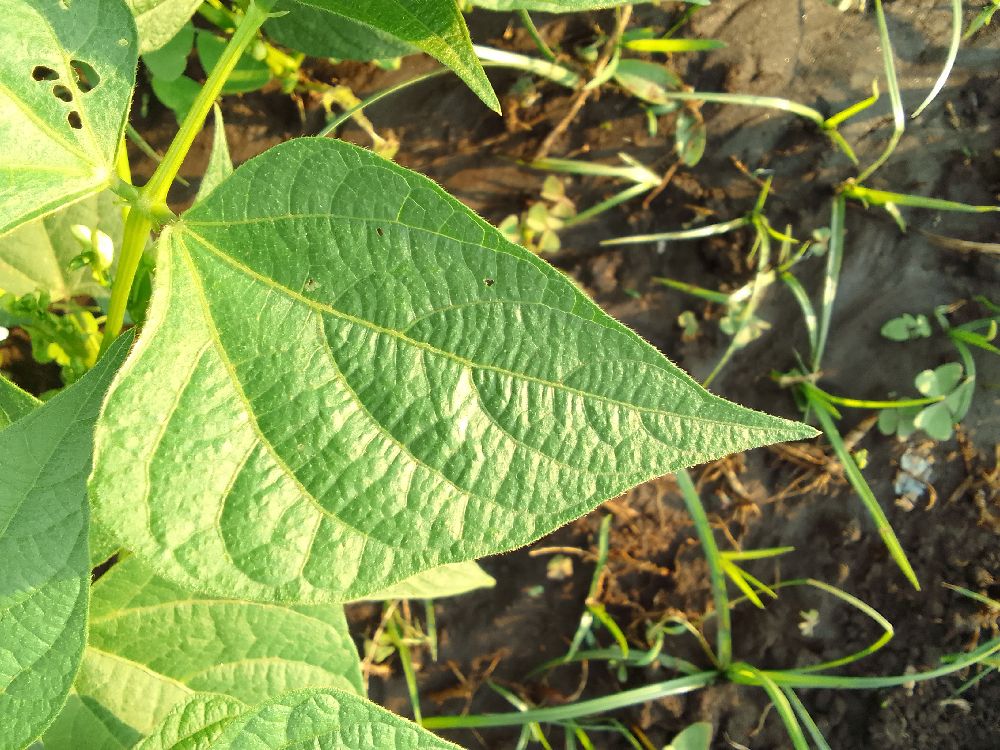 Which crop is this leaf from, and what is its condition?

common bean, healthy
